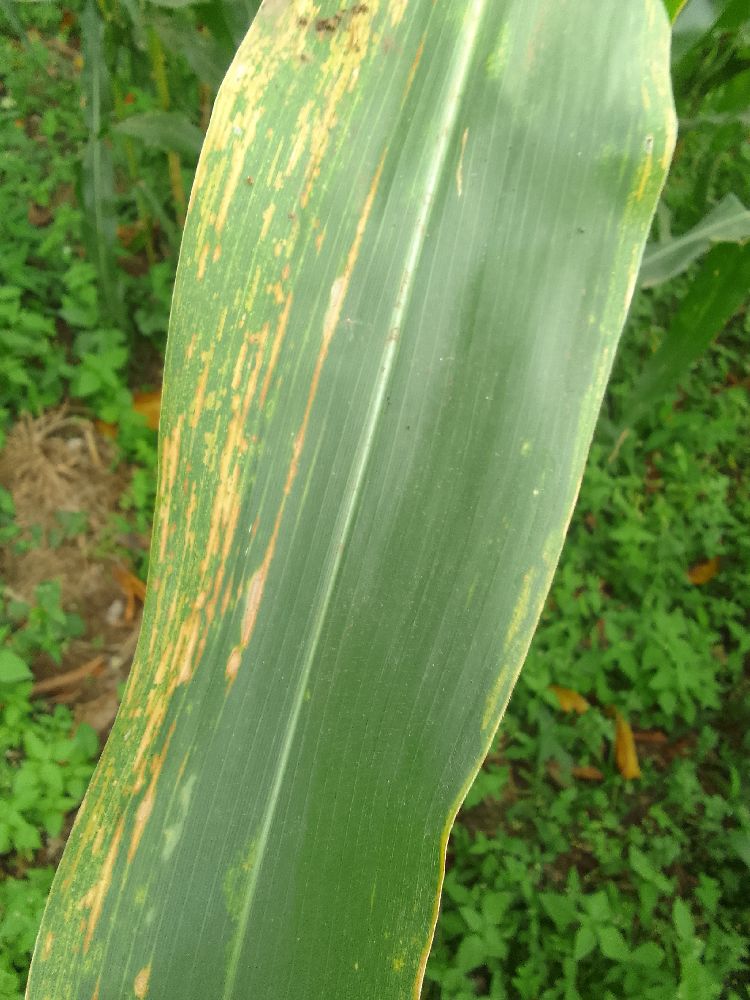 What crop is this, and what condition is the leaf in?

maize, maize lethal necrosis
